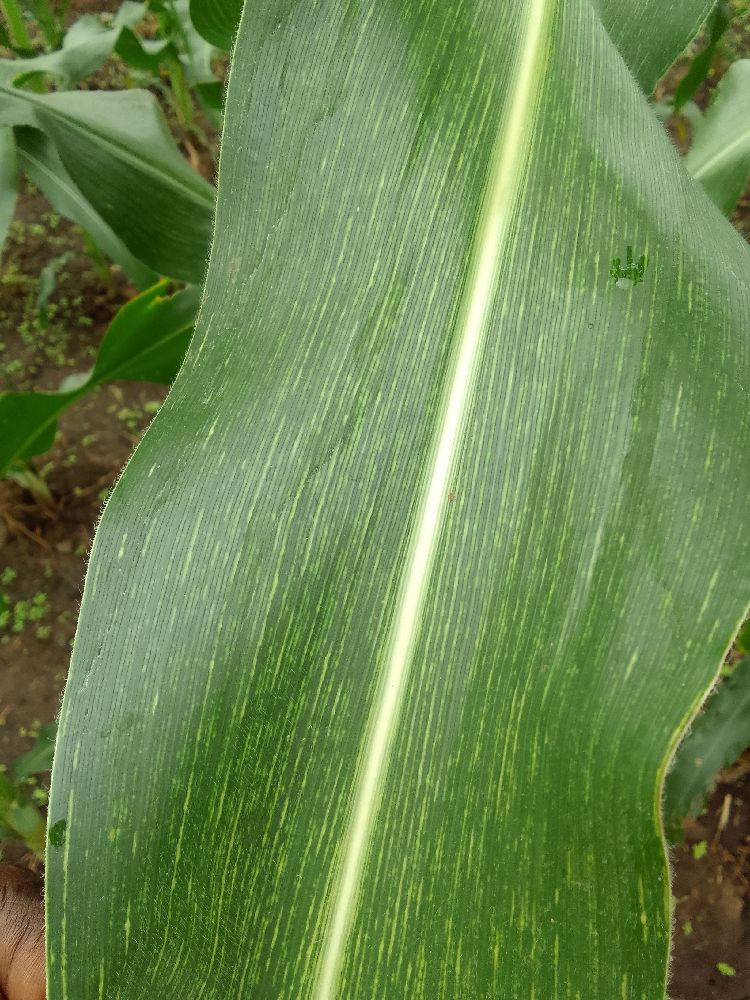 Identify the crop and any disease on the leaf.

maize, maize streak virus
